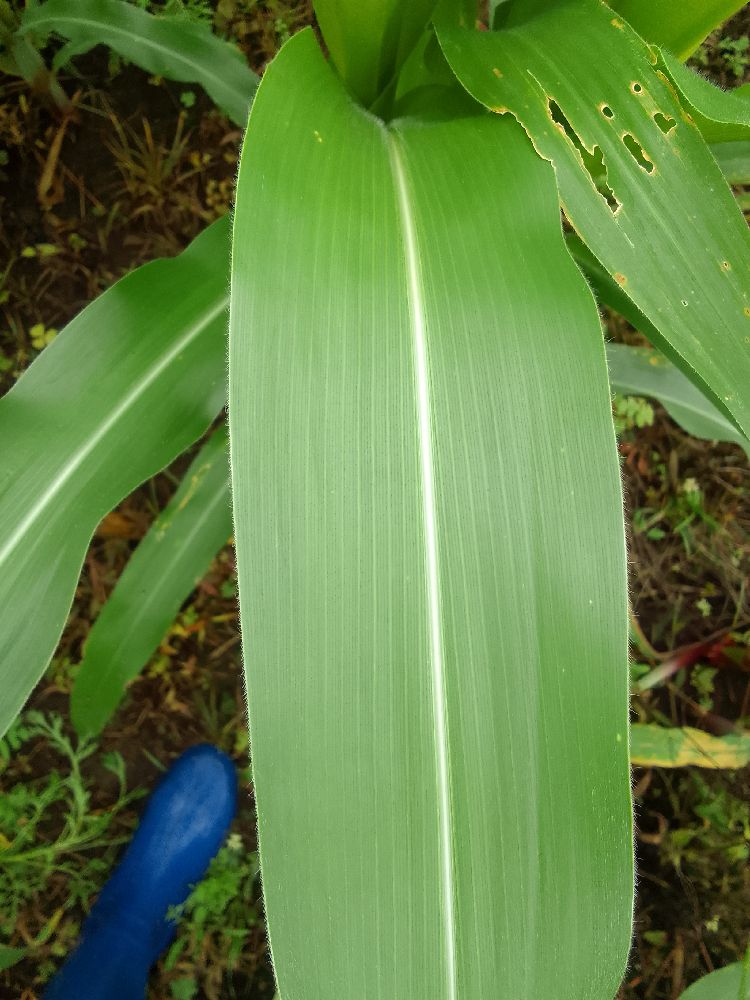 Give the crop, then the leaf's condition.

maize, healthy
